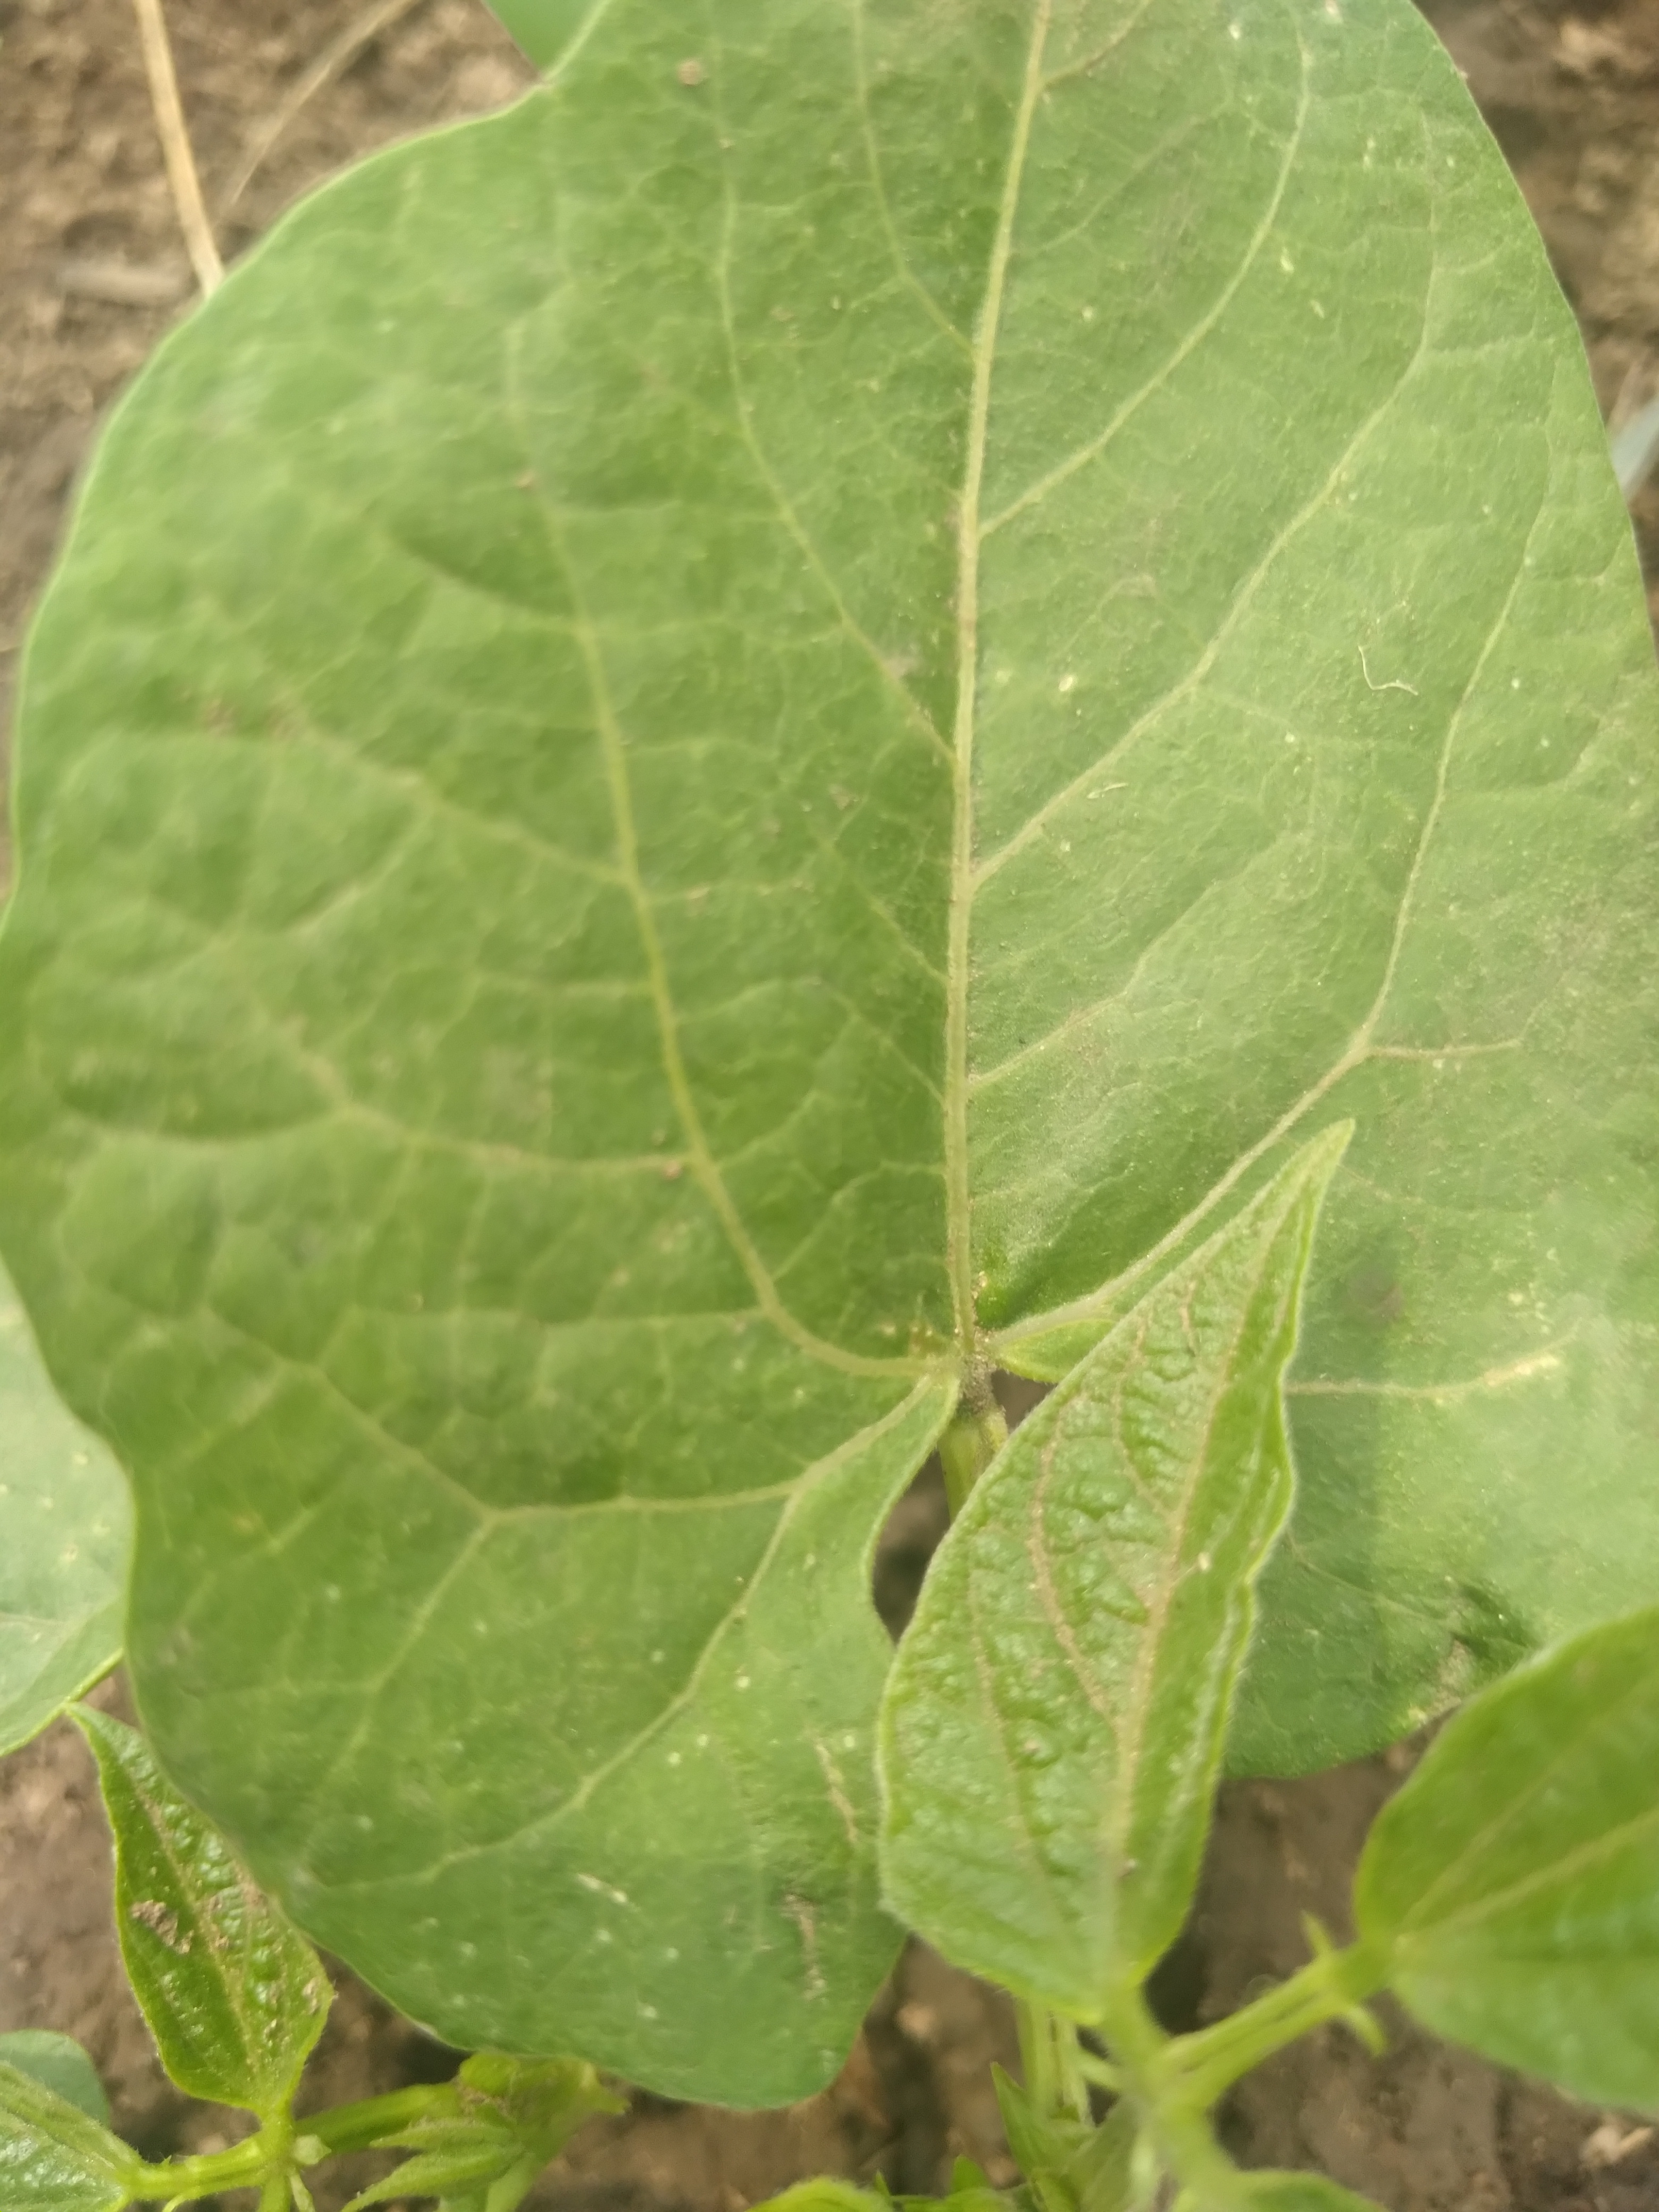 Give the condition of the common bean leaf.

healthy
